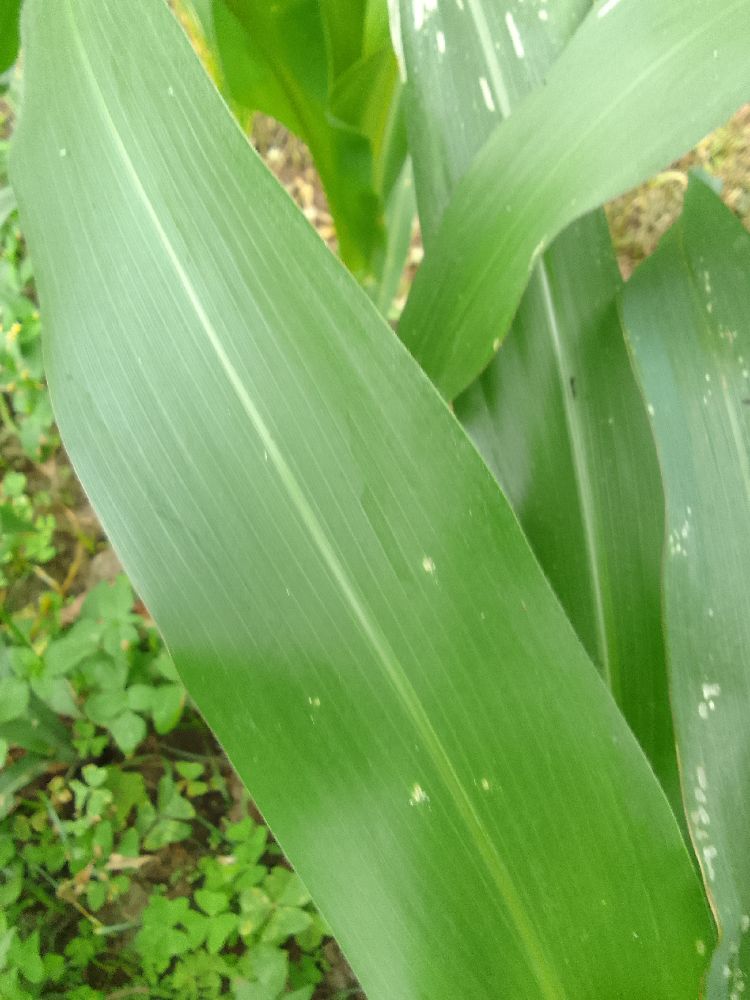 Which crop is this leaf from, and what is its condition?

maize, healthy
